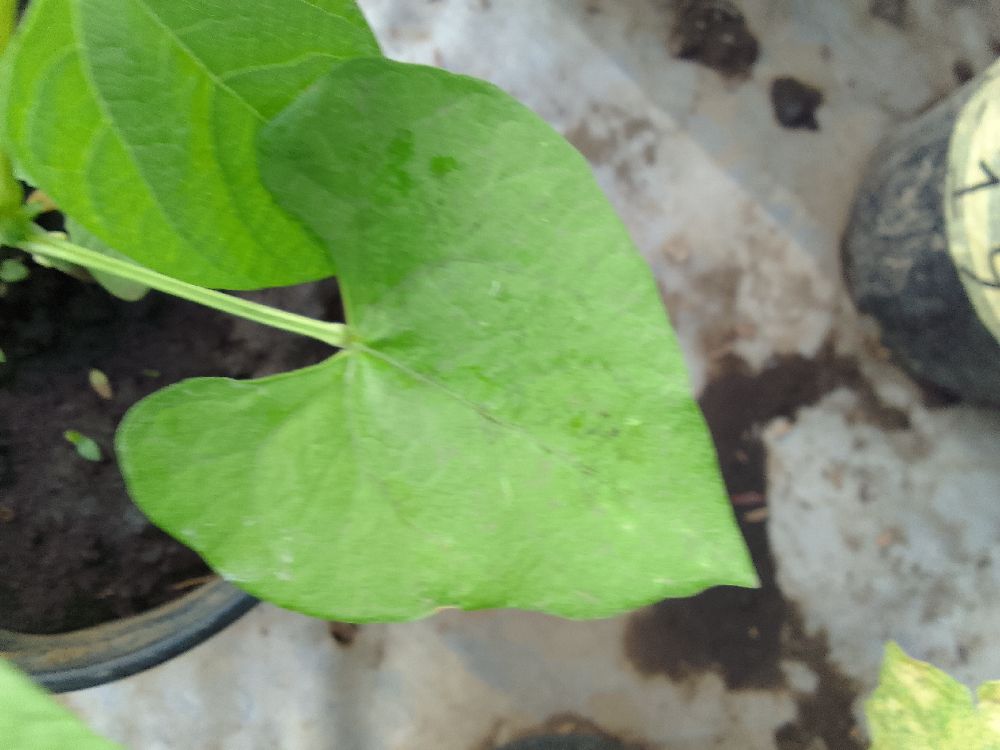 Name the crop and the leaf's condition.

common bean, healthy
